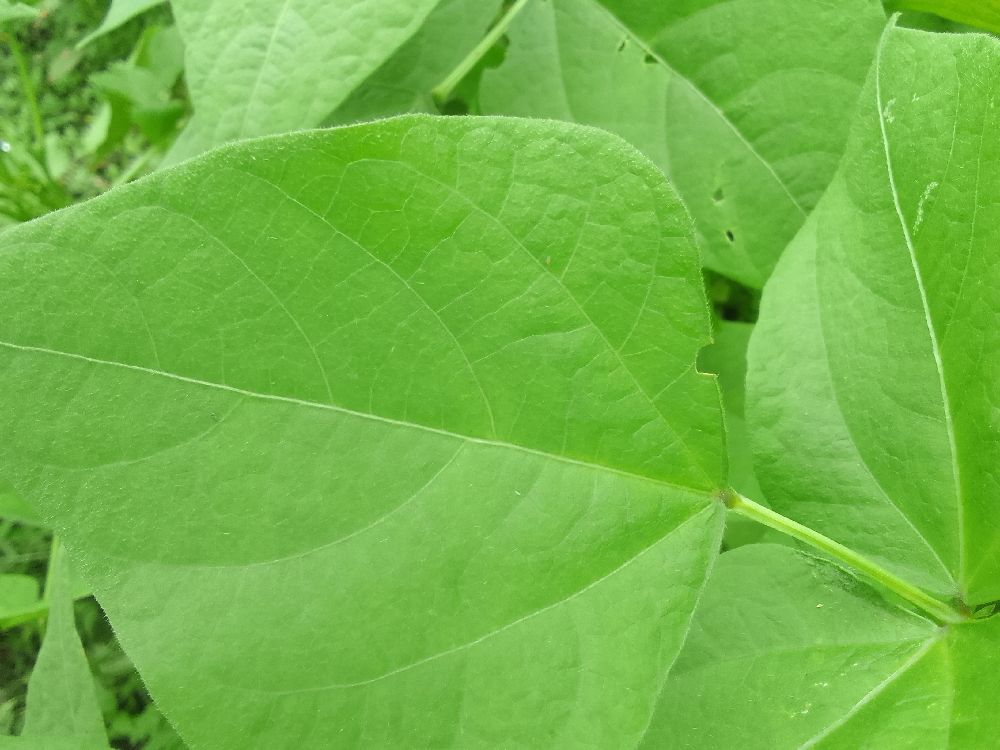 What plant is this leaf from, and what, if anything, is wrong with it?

common bean, healthy
